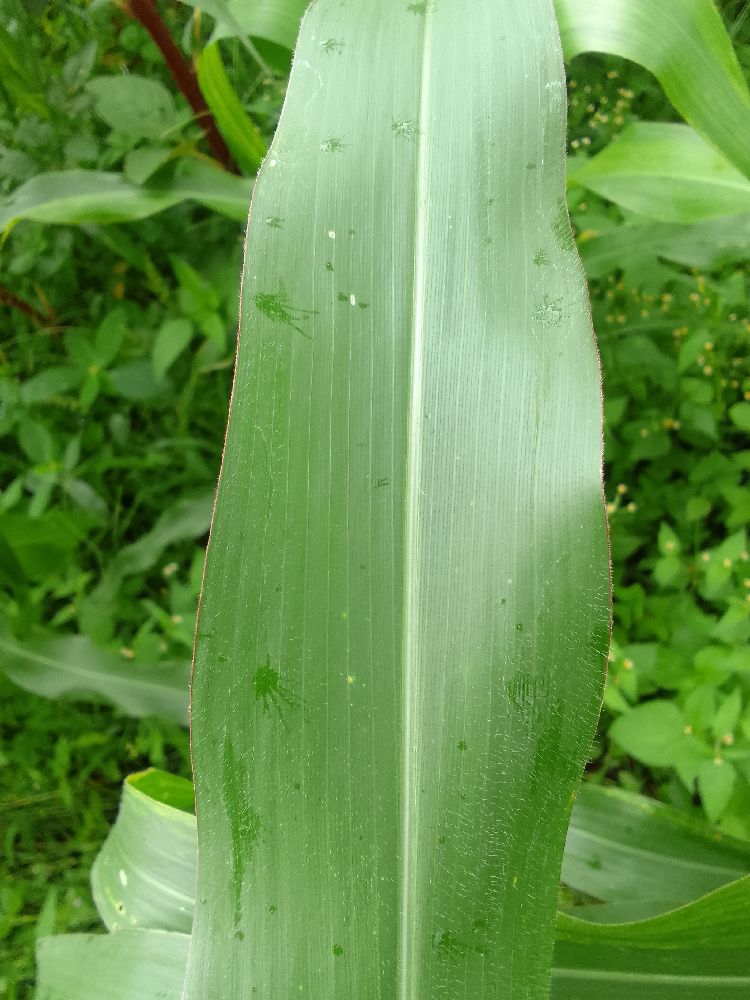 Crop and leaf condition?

maize, healthy
